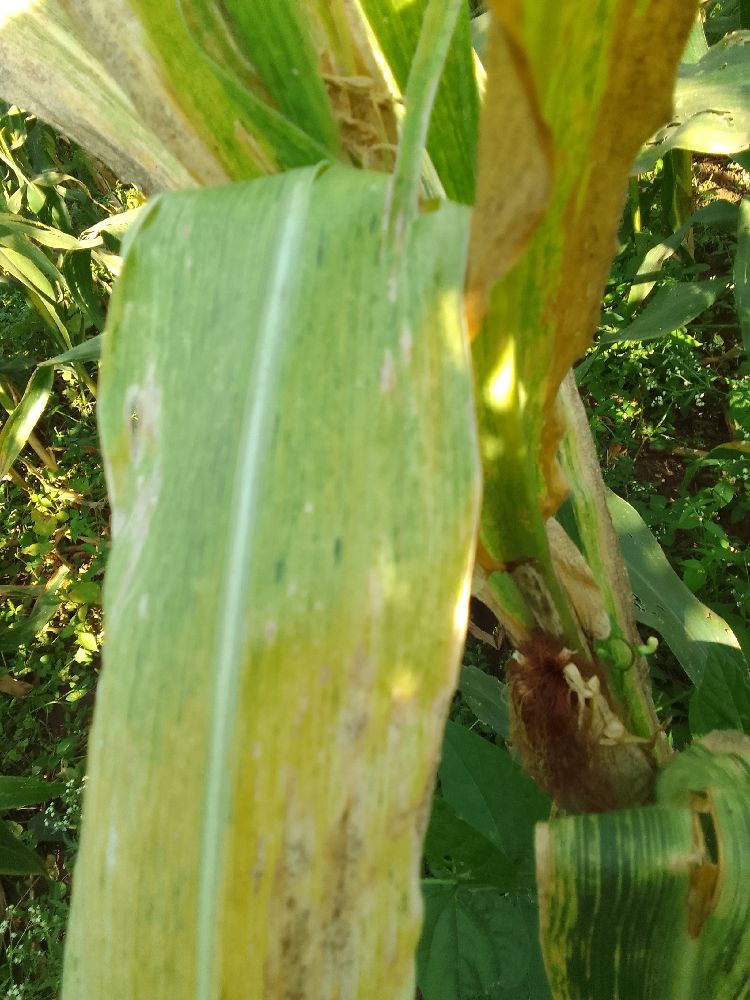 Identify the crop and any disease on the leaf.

maize, maize lethal necrosis
